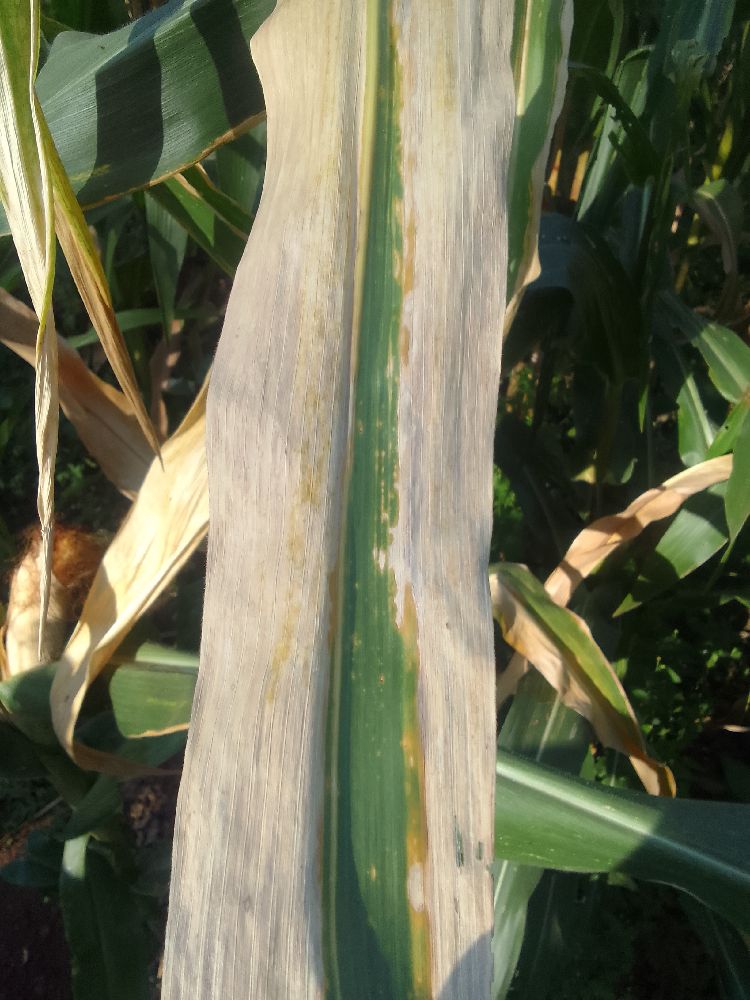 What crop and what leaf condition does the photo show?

maize, maize lethal necrosis
